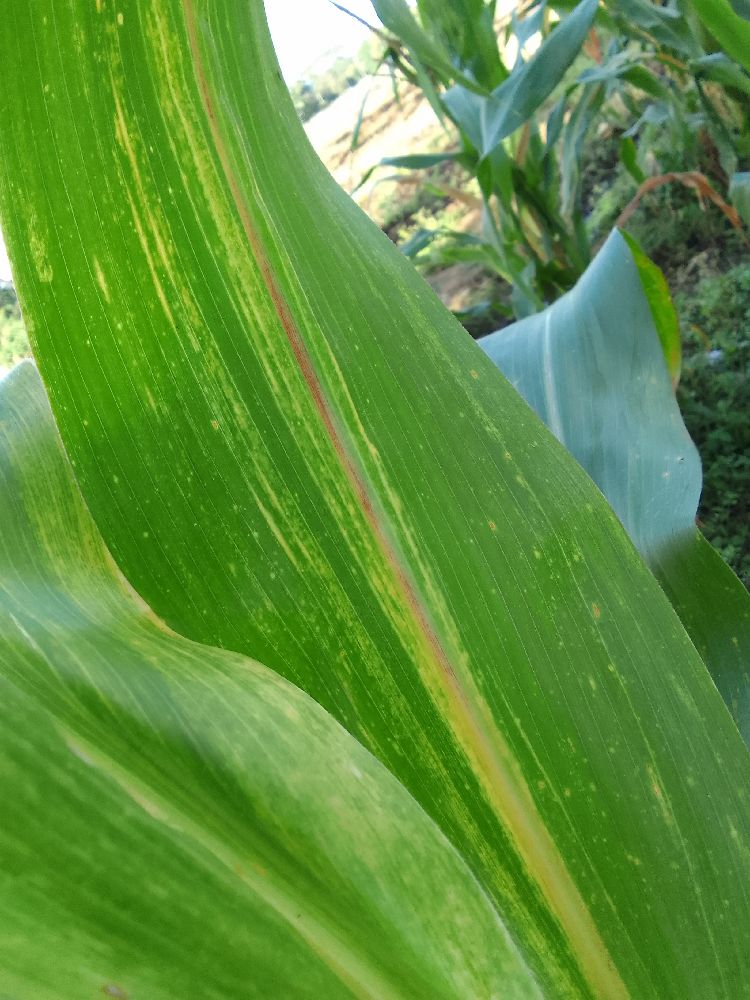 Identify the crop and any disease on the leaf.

maize, maize lethal necrosis
